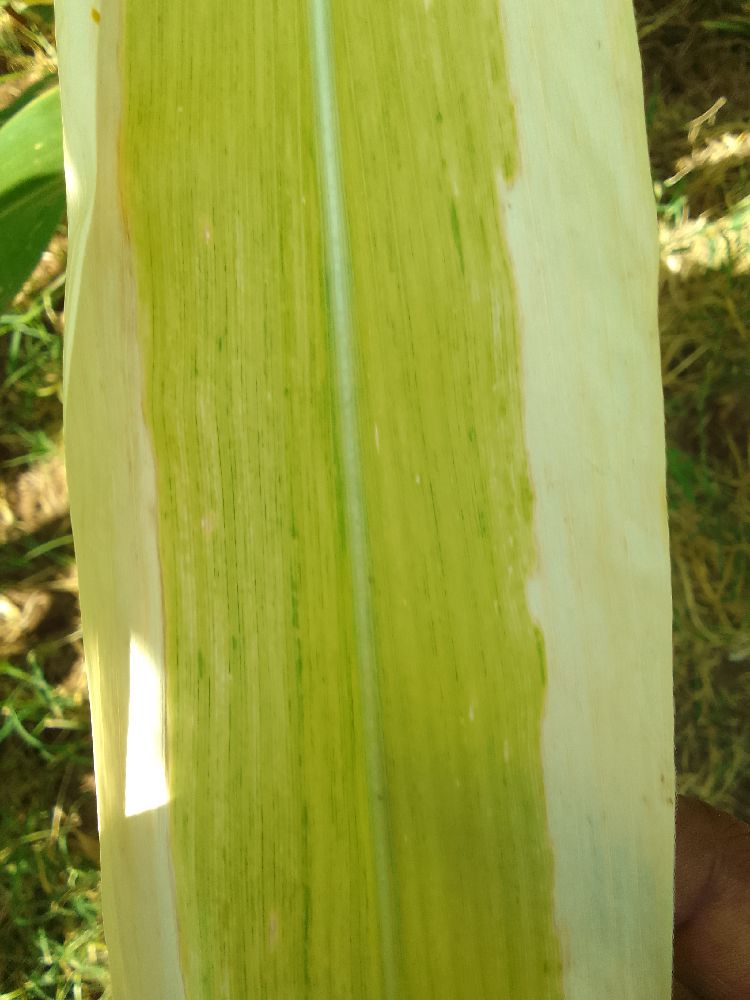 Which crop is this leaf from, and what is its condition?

maize, maize lethal necrosis
